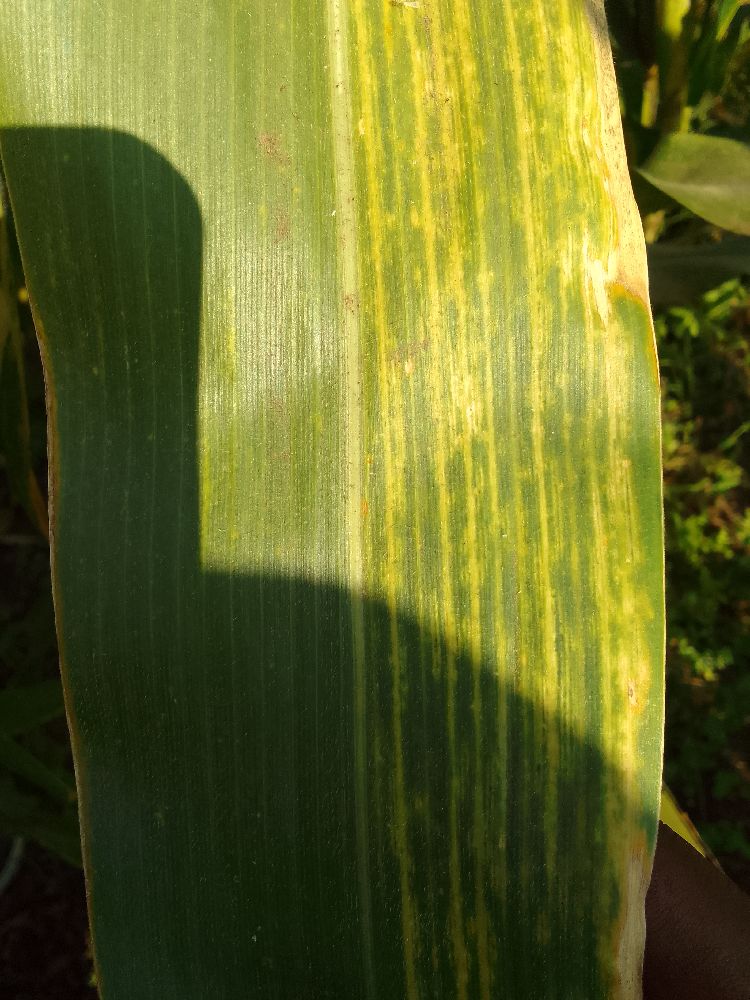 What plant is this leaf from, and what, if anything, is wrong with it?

maize, maize lethal necrosis
